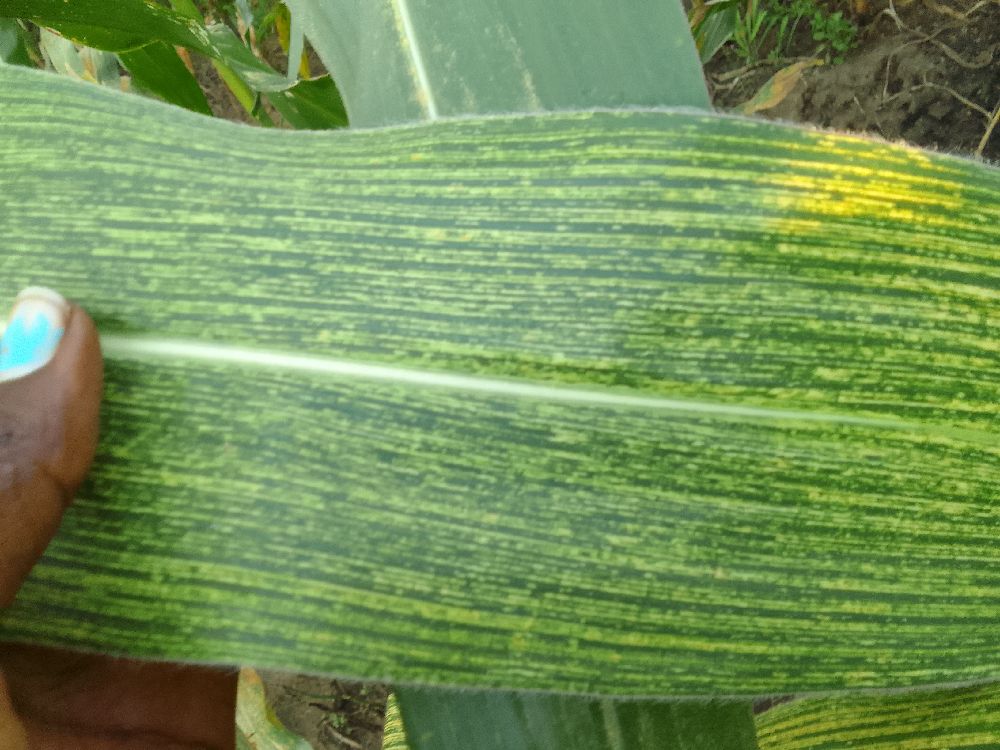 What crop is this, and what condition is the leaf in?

maize, maize streak virus
